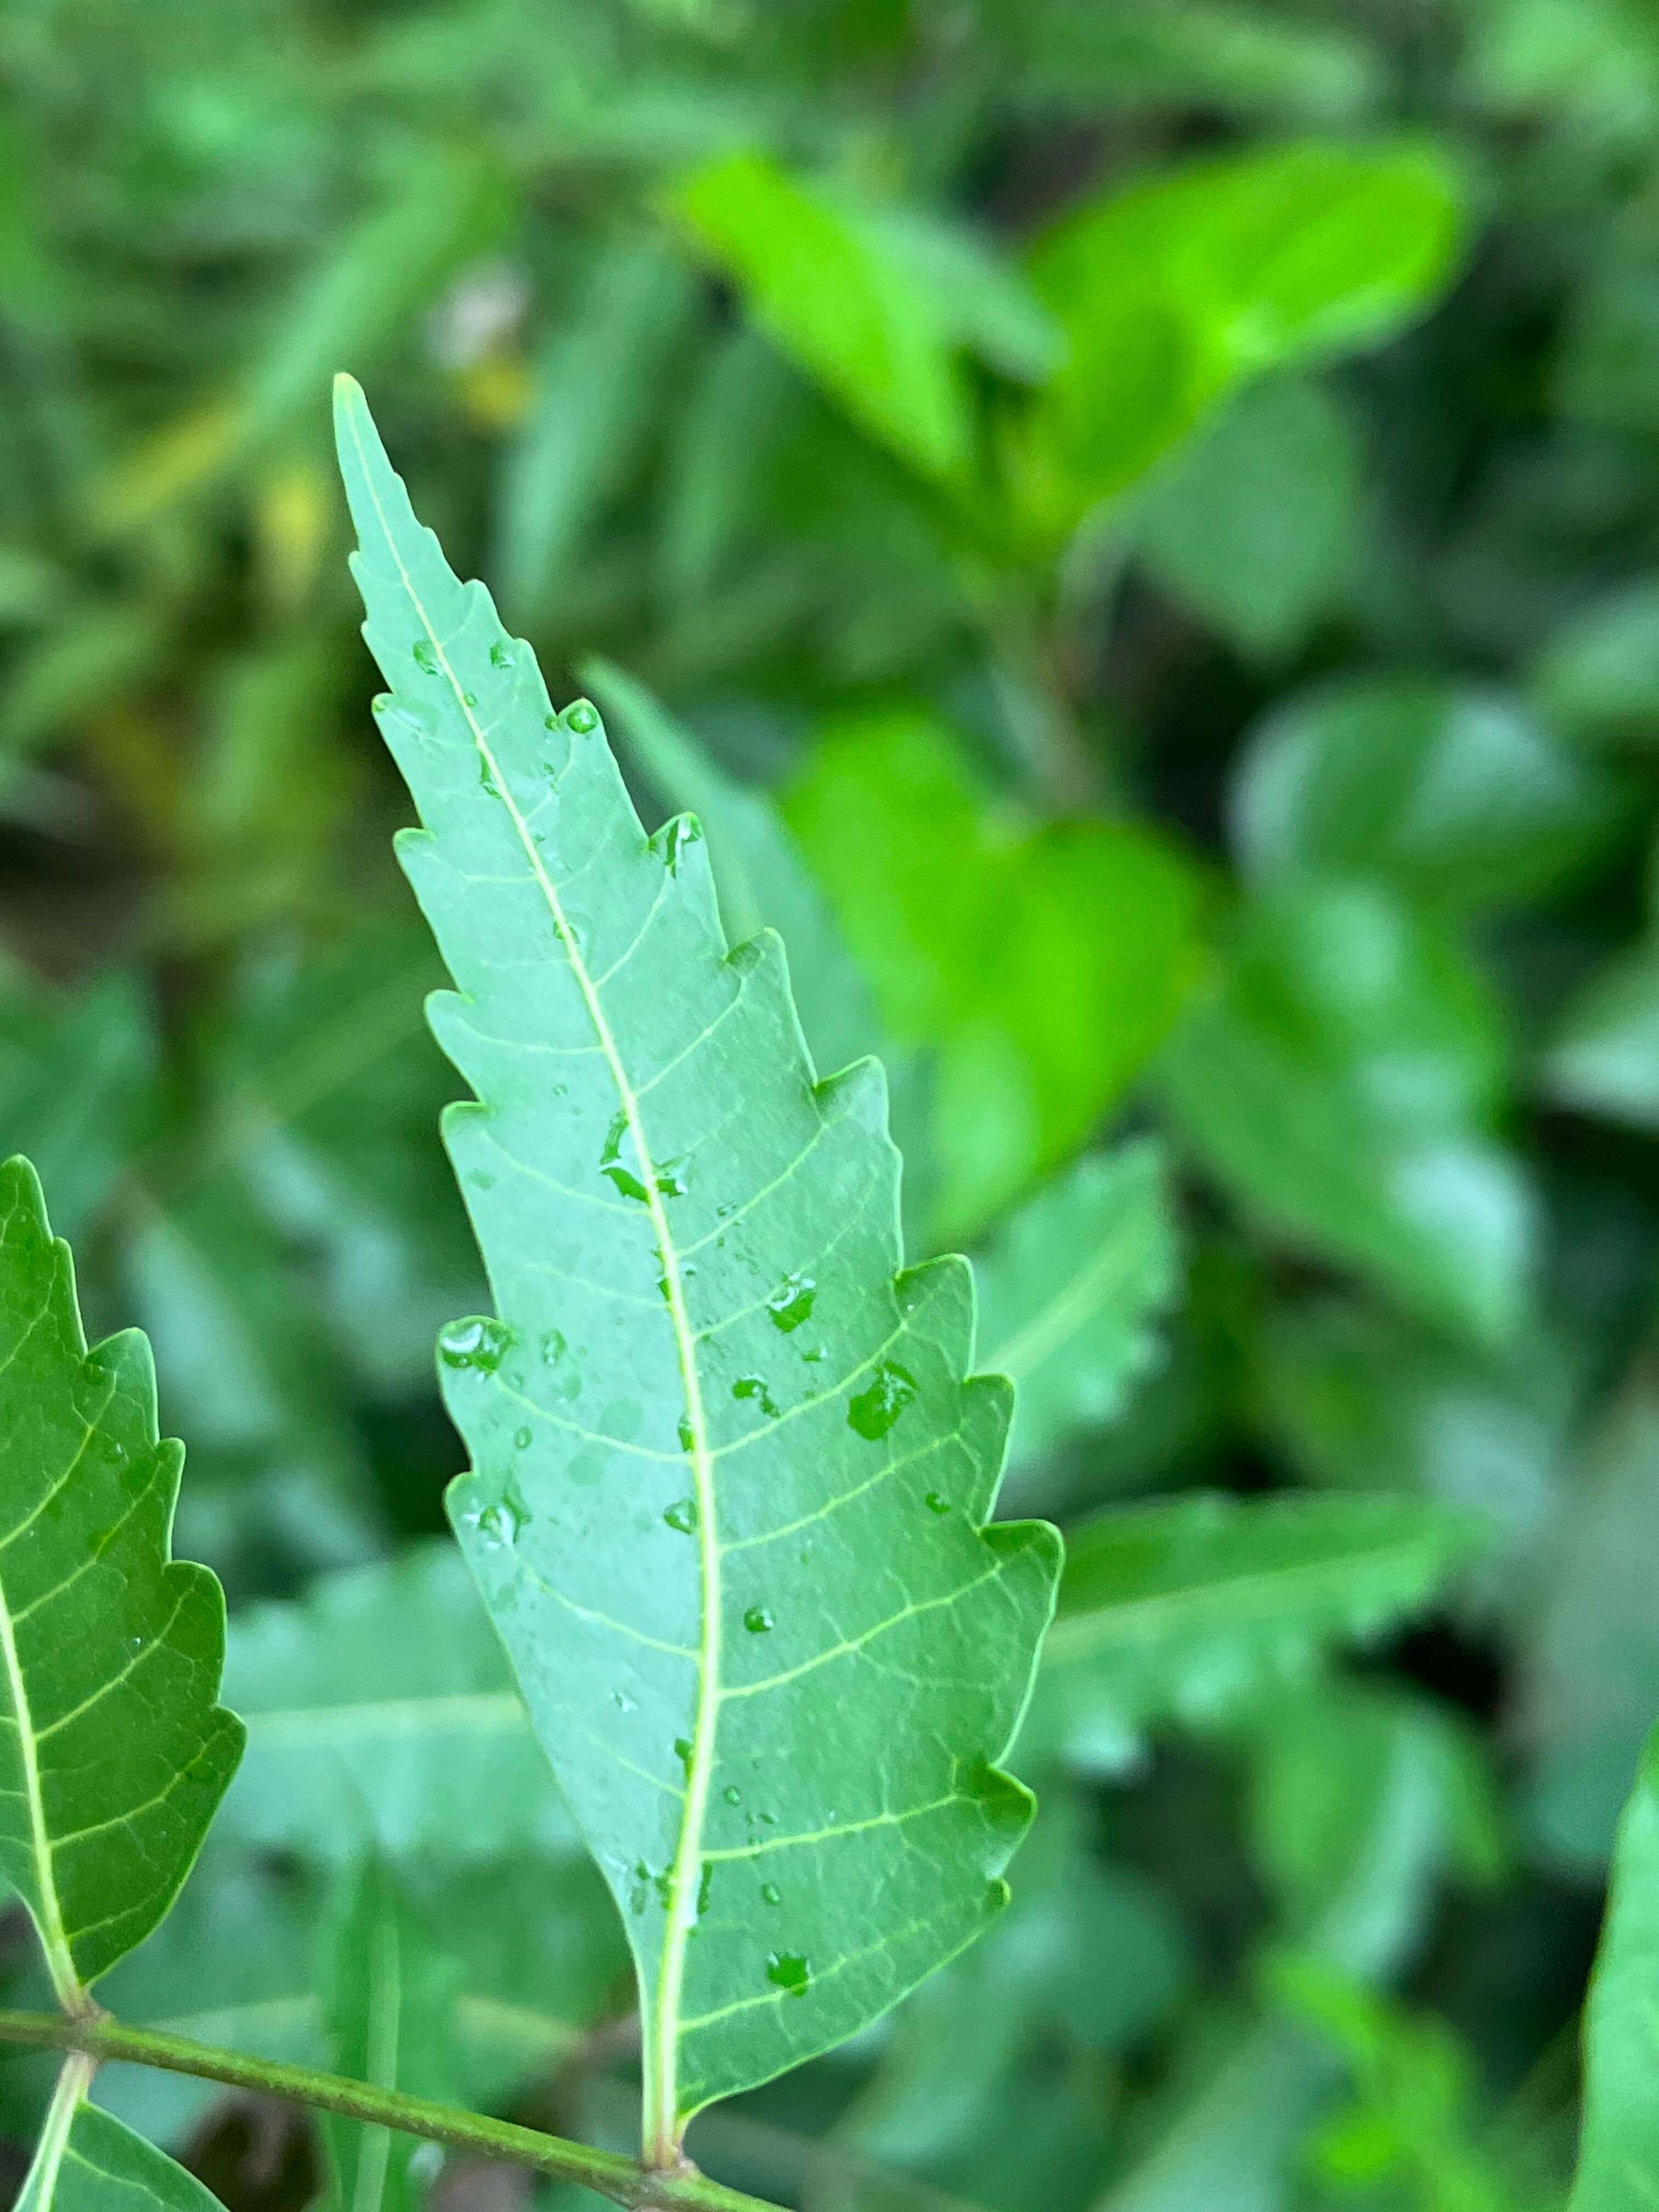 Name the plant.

neem
